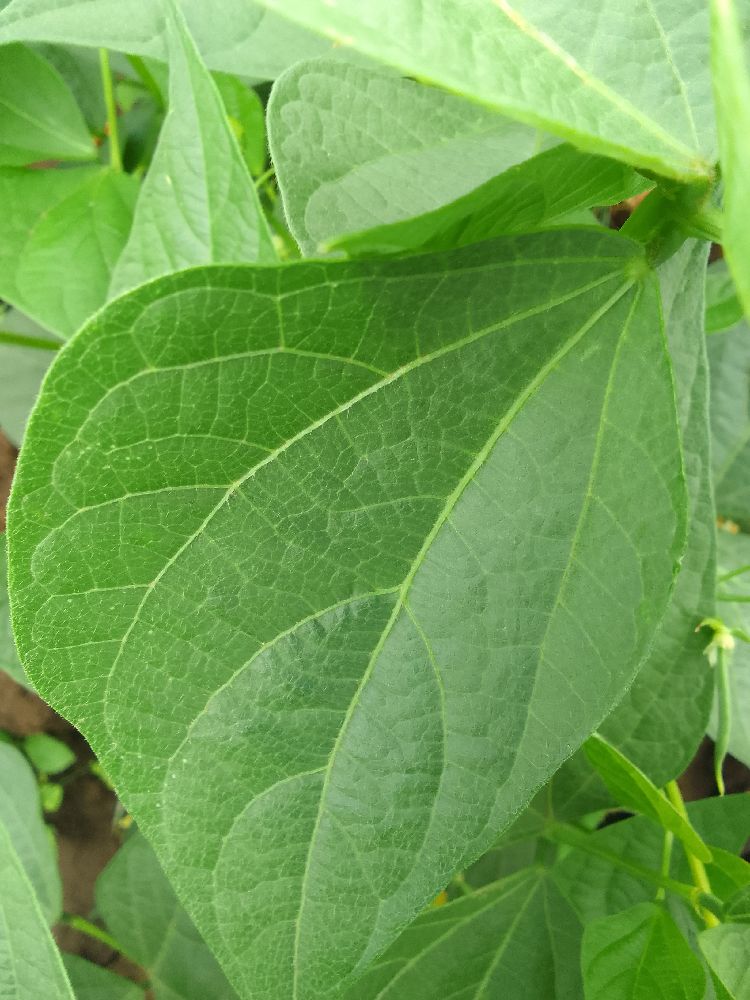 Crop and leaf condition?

common bean, healthy
